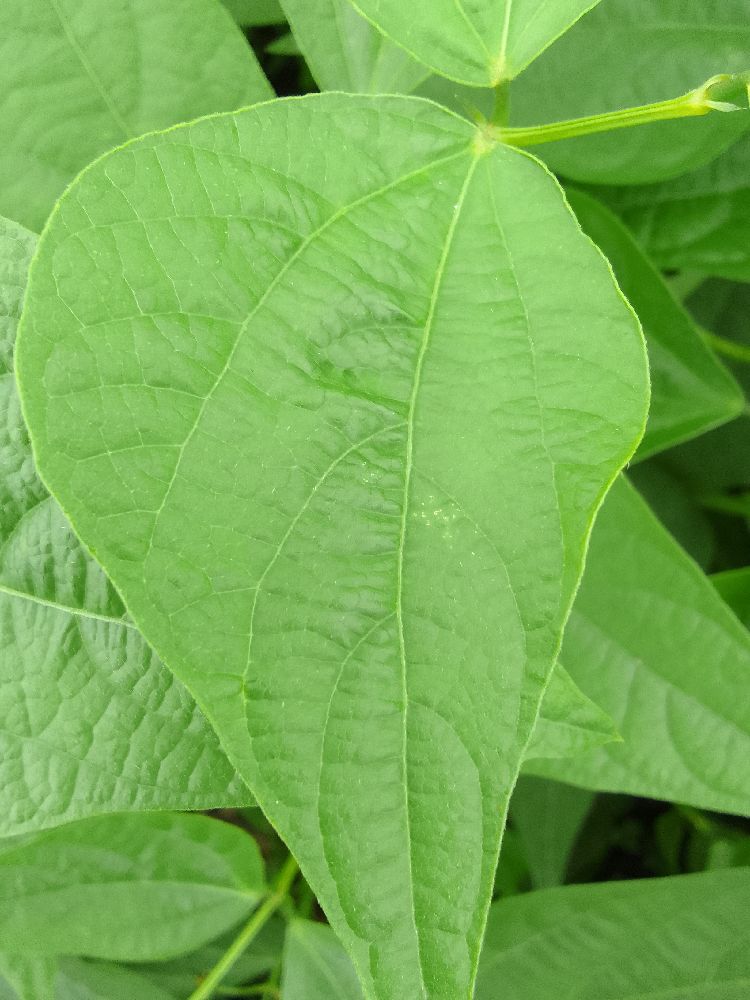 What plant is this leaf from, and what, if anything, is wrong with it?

common bean, healthy
